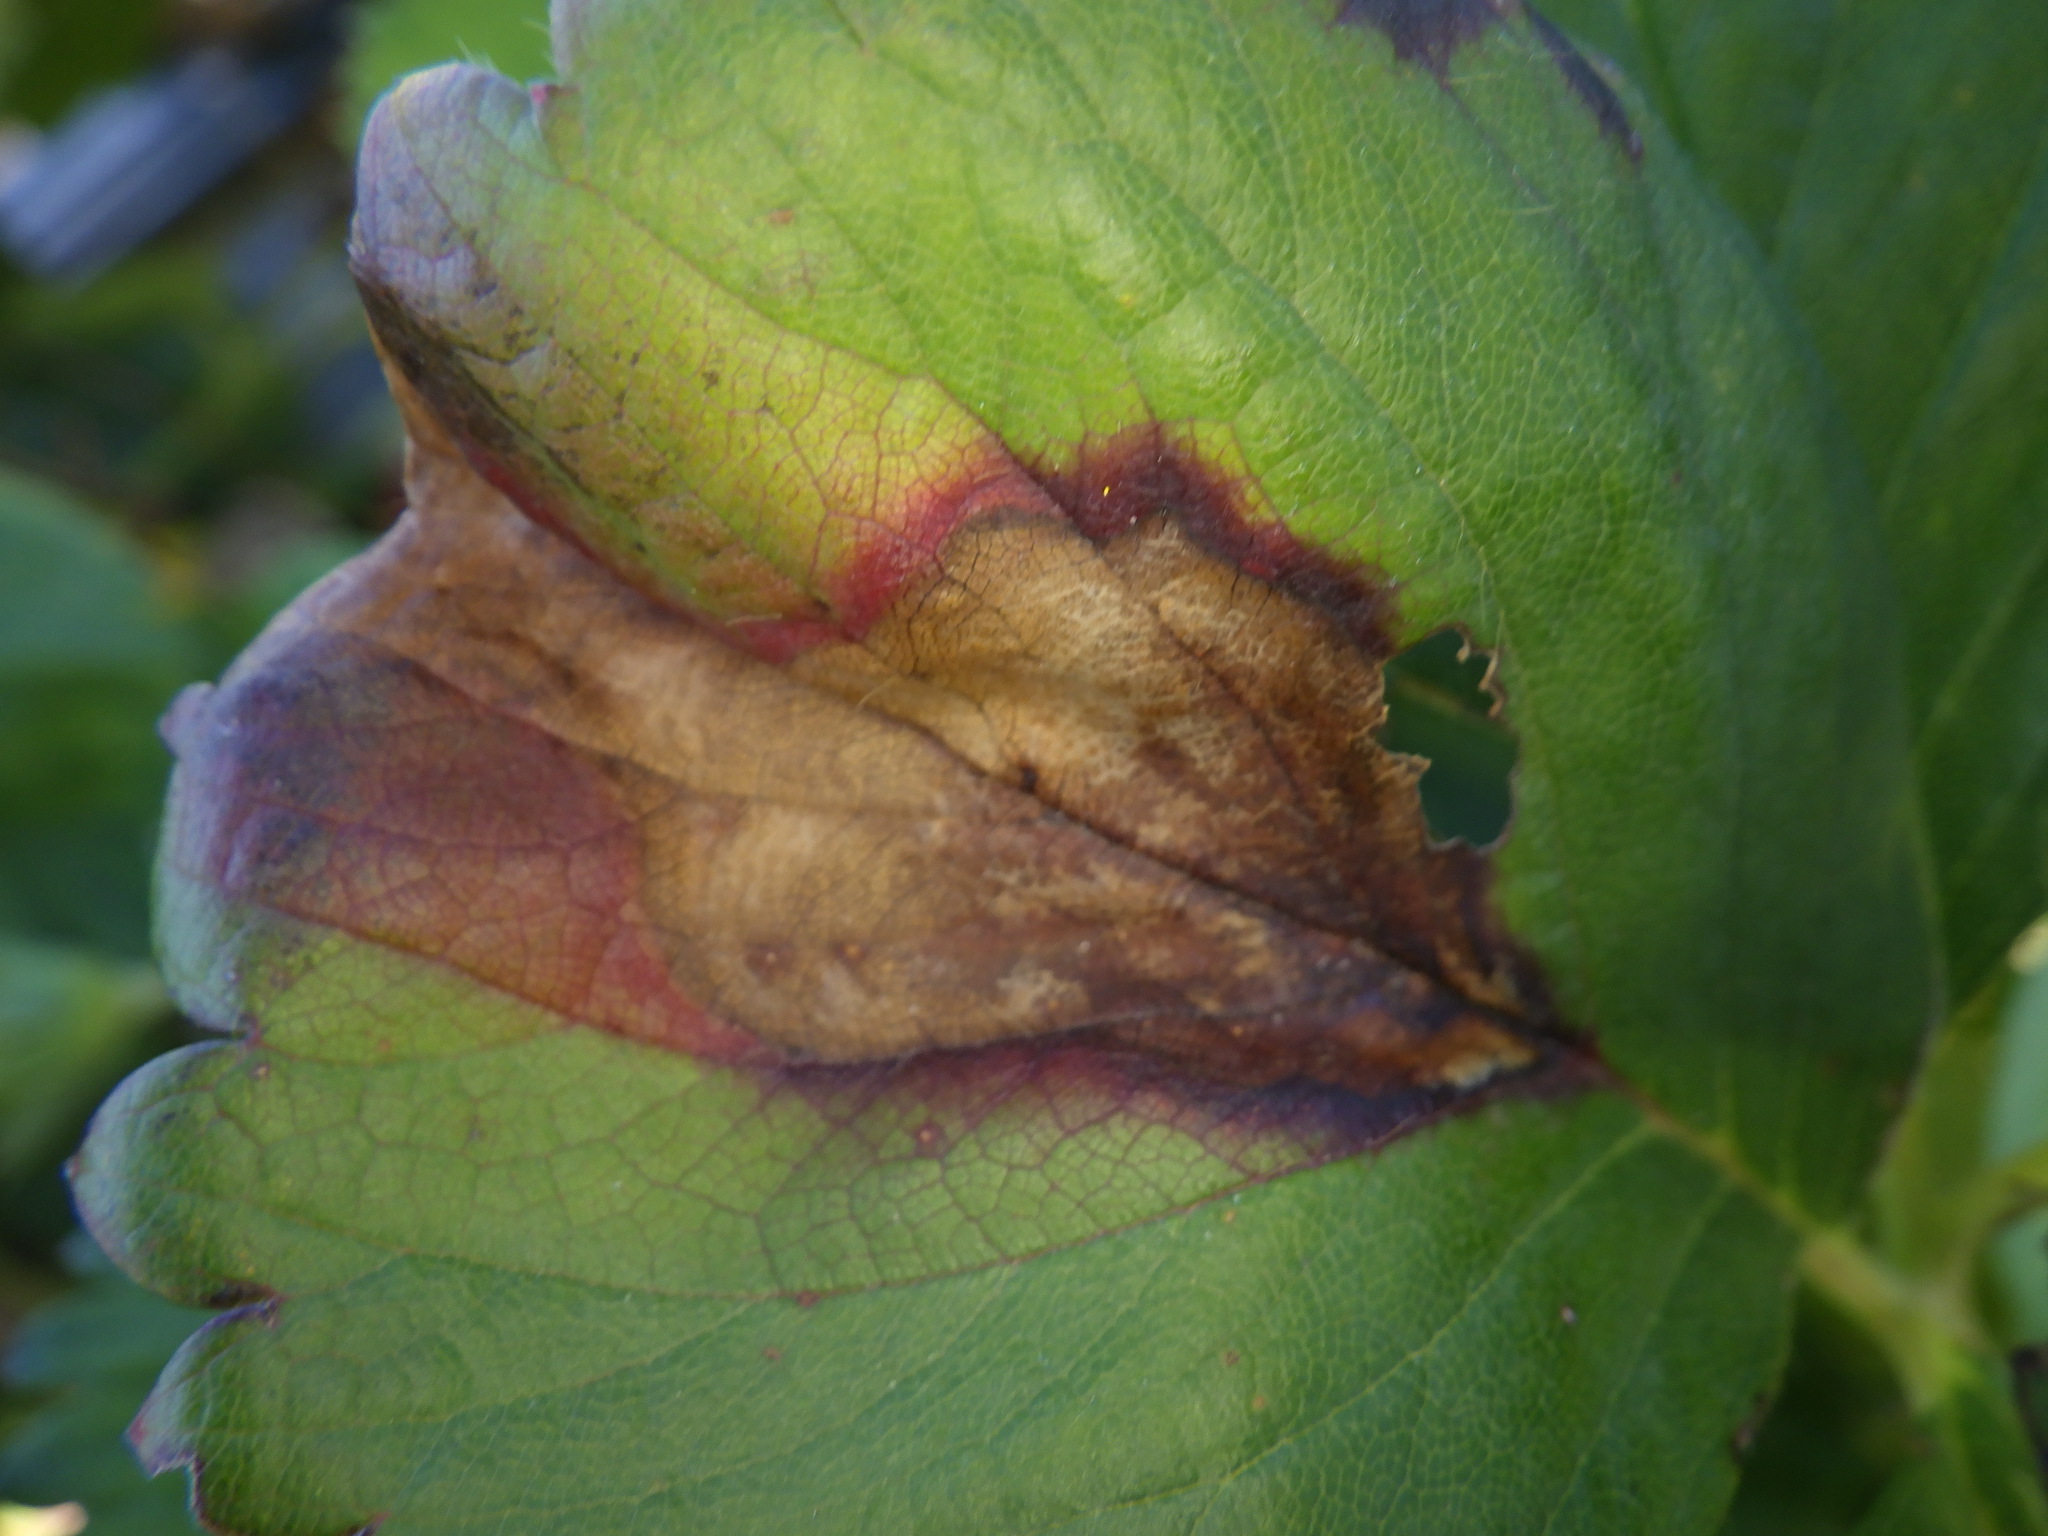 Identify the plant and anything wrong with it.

strawberry, leaf scorch, phytophagous
